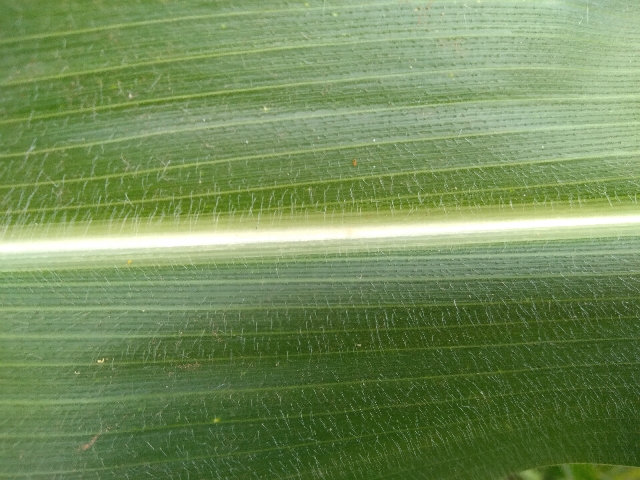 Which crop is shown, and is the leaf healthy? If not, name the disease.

maize, healthy
